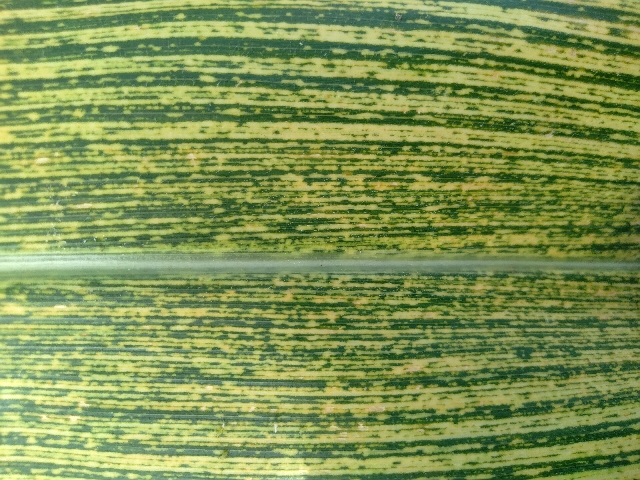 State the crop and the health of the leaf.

maize, maize streak virus
